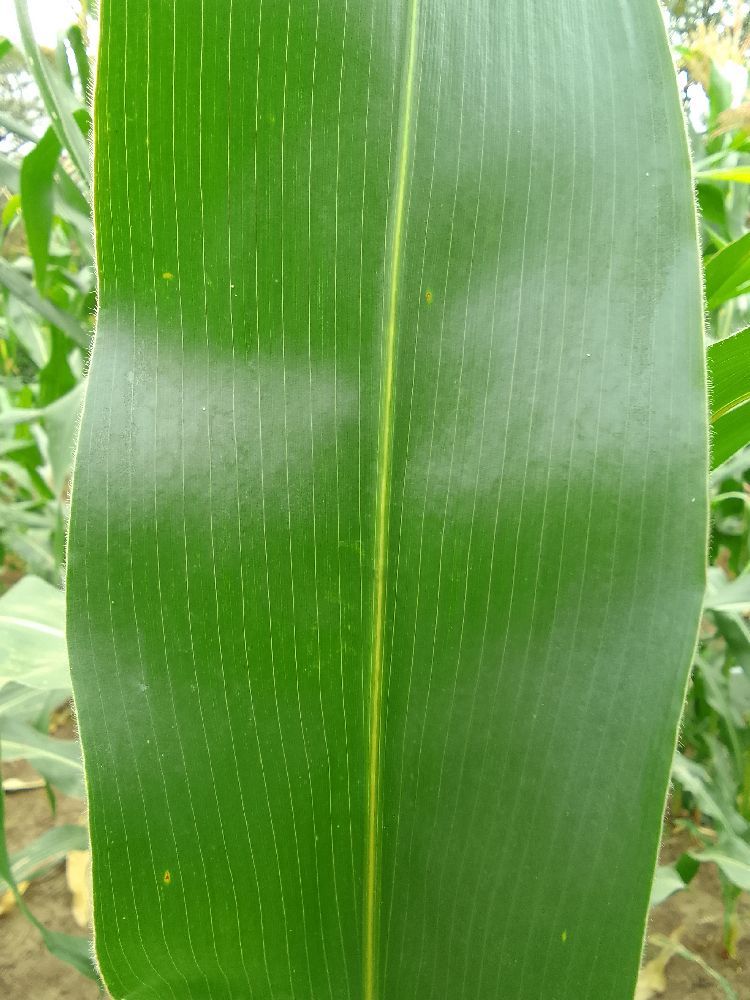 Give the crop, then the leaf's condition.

maize, healthy
